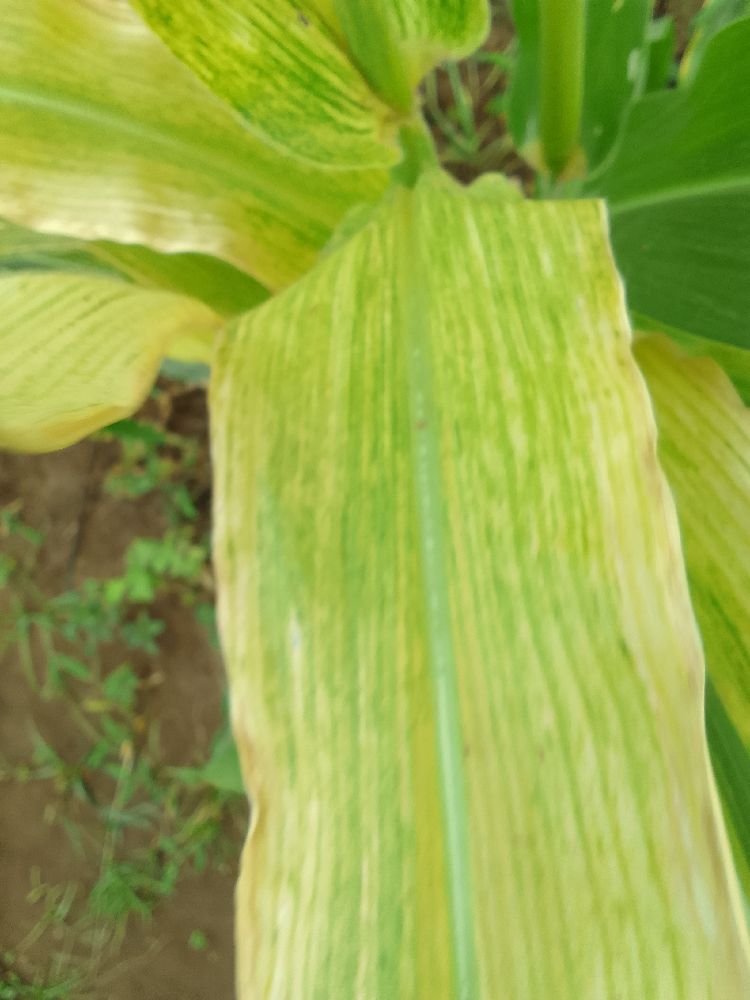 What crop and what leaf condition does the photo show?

maize, maize lethal necrosis
